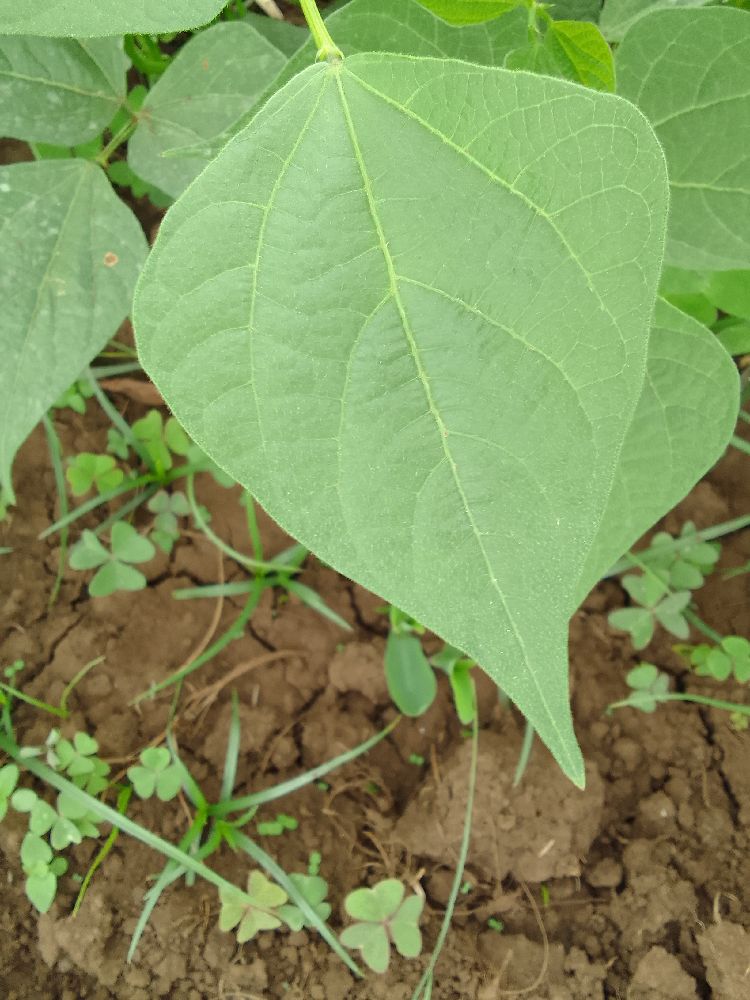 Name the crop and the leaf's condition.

common bean, healthy
